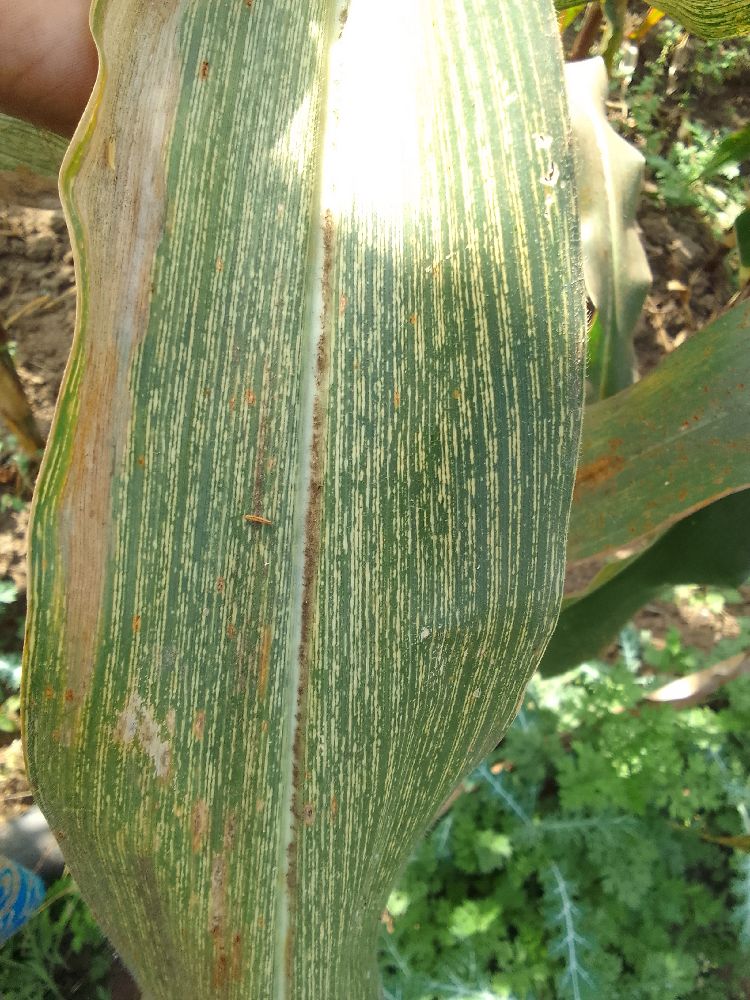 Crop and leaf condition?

maize, maize streak virus
